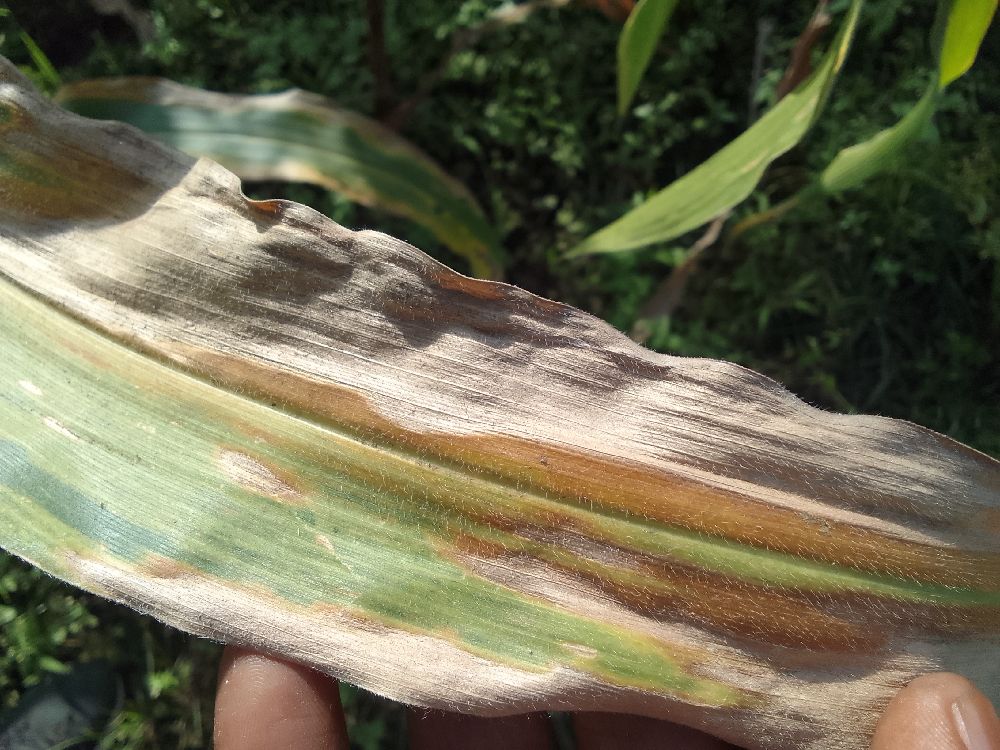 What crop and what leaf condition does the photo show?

maize, maize lethal necrosis
